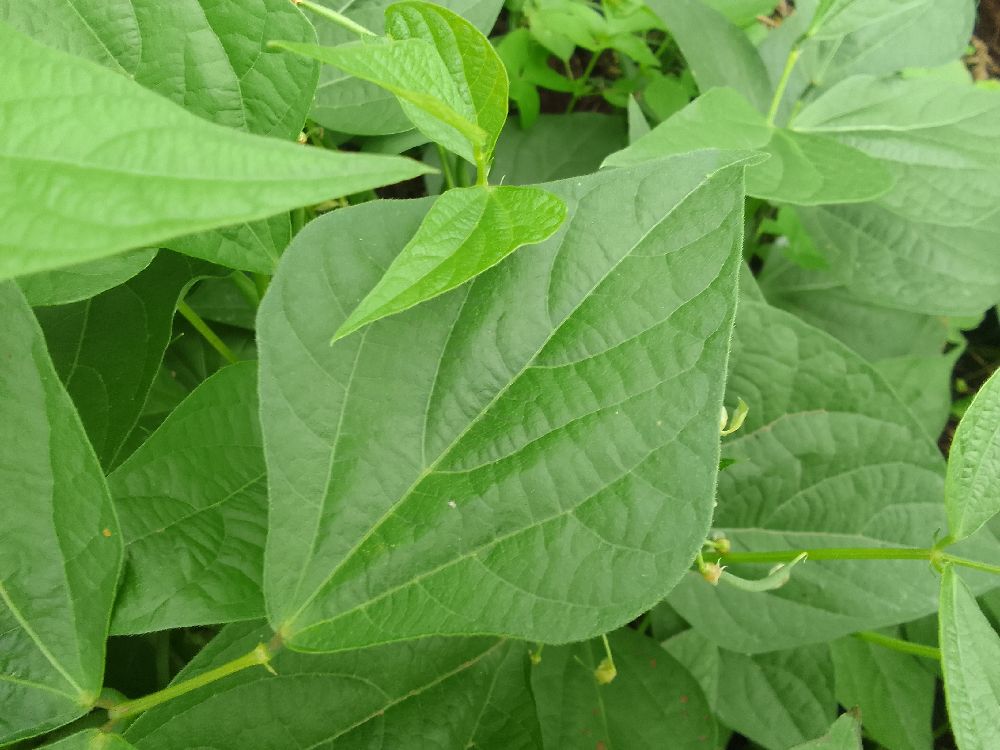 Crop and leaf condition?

common bean, healthy
